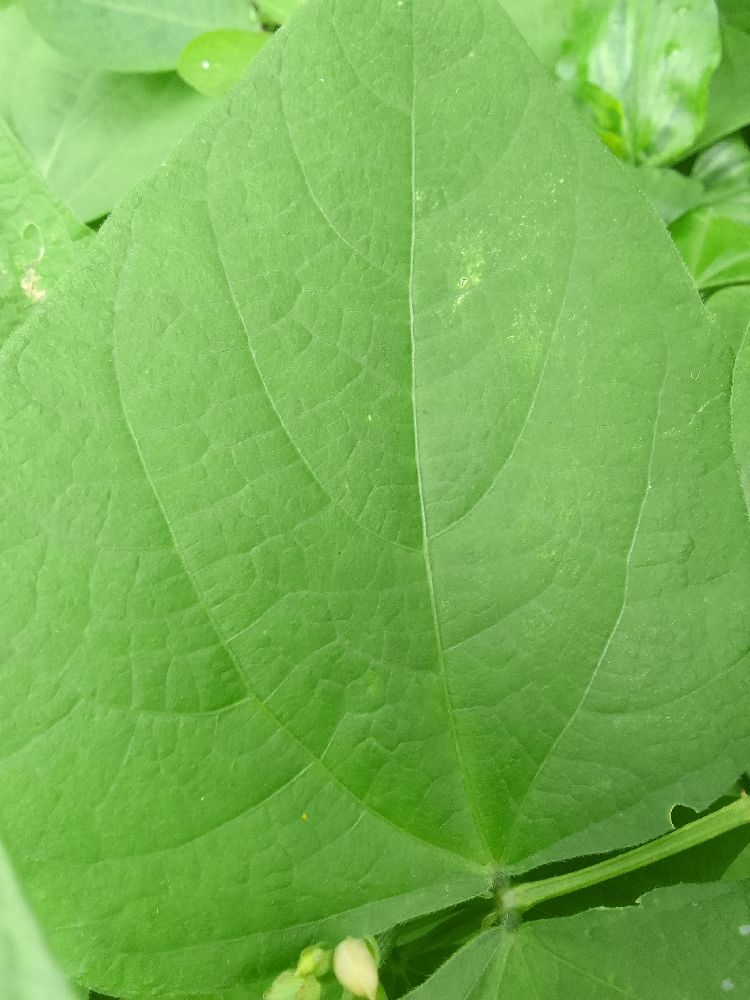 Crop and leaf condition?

common bean, healthy
